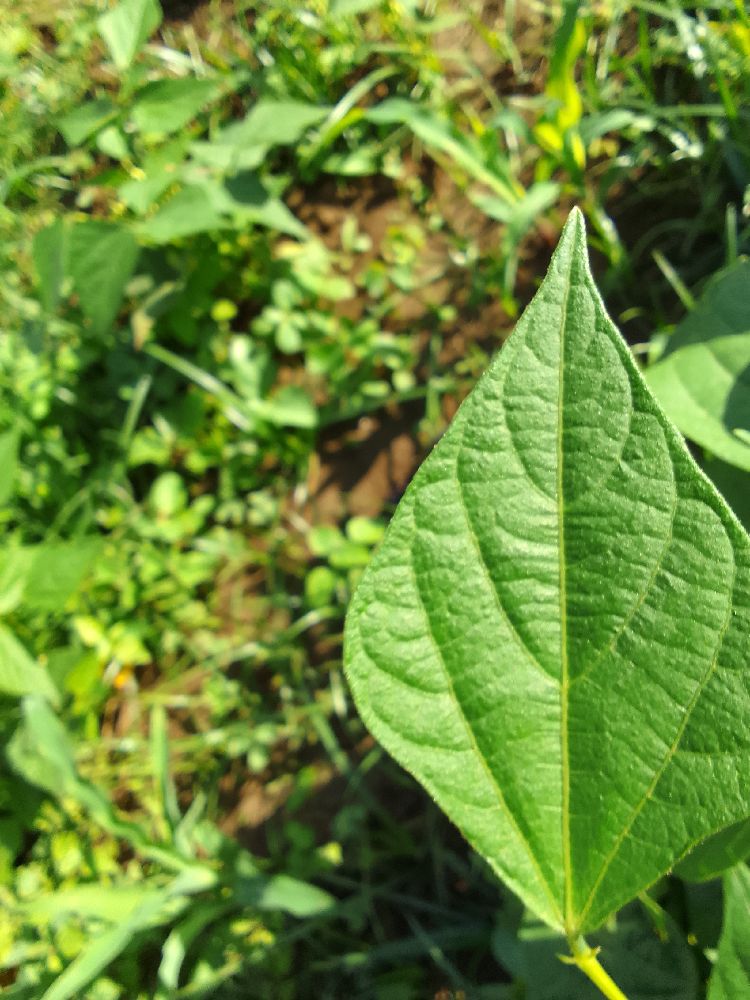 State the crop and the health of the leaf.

common bean, healthy
